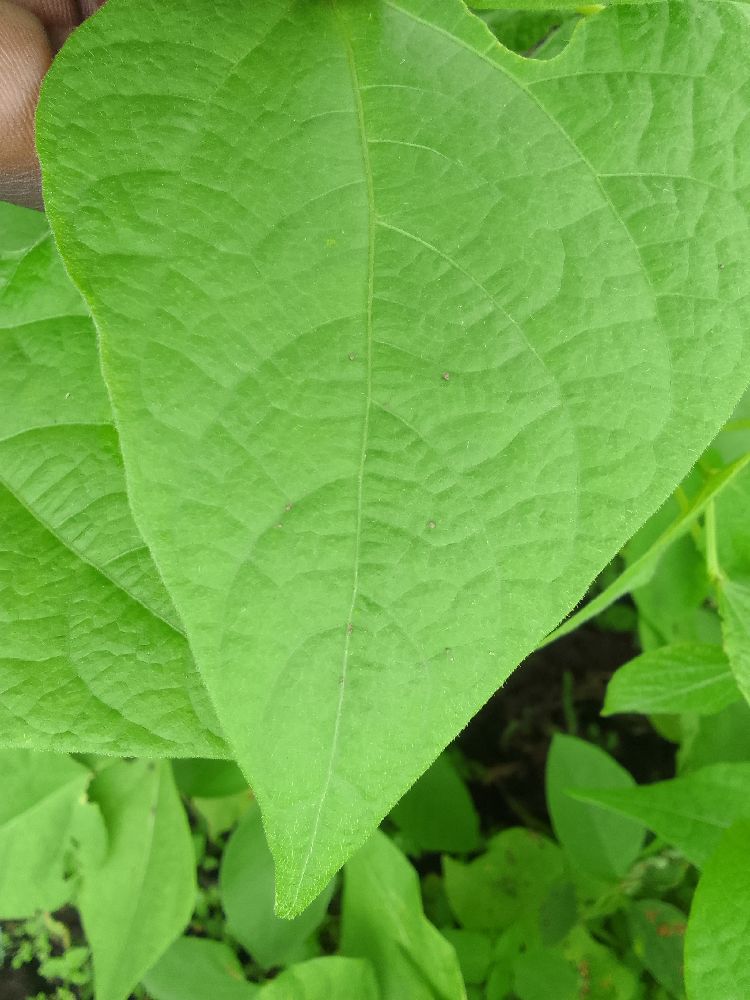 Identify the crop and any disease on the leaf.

common bean, healthy
